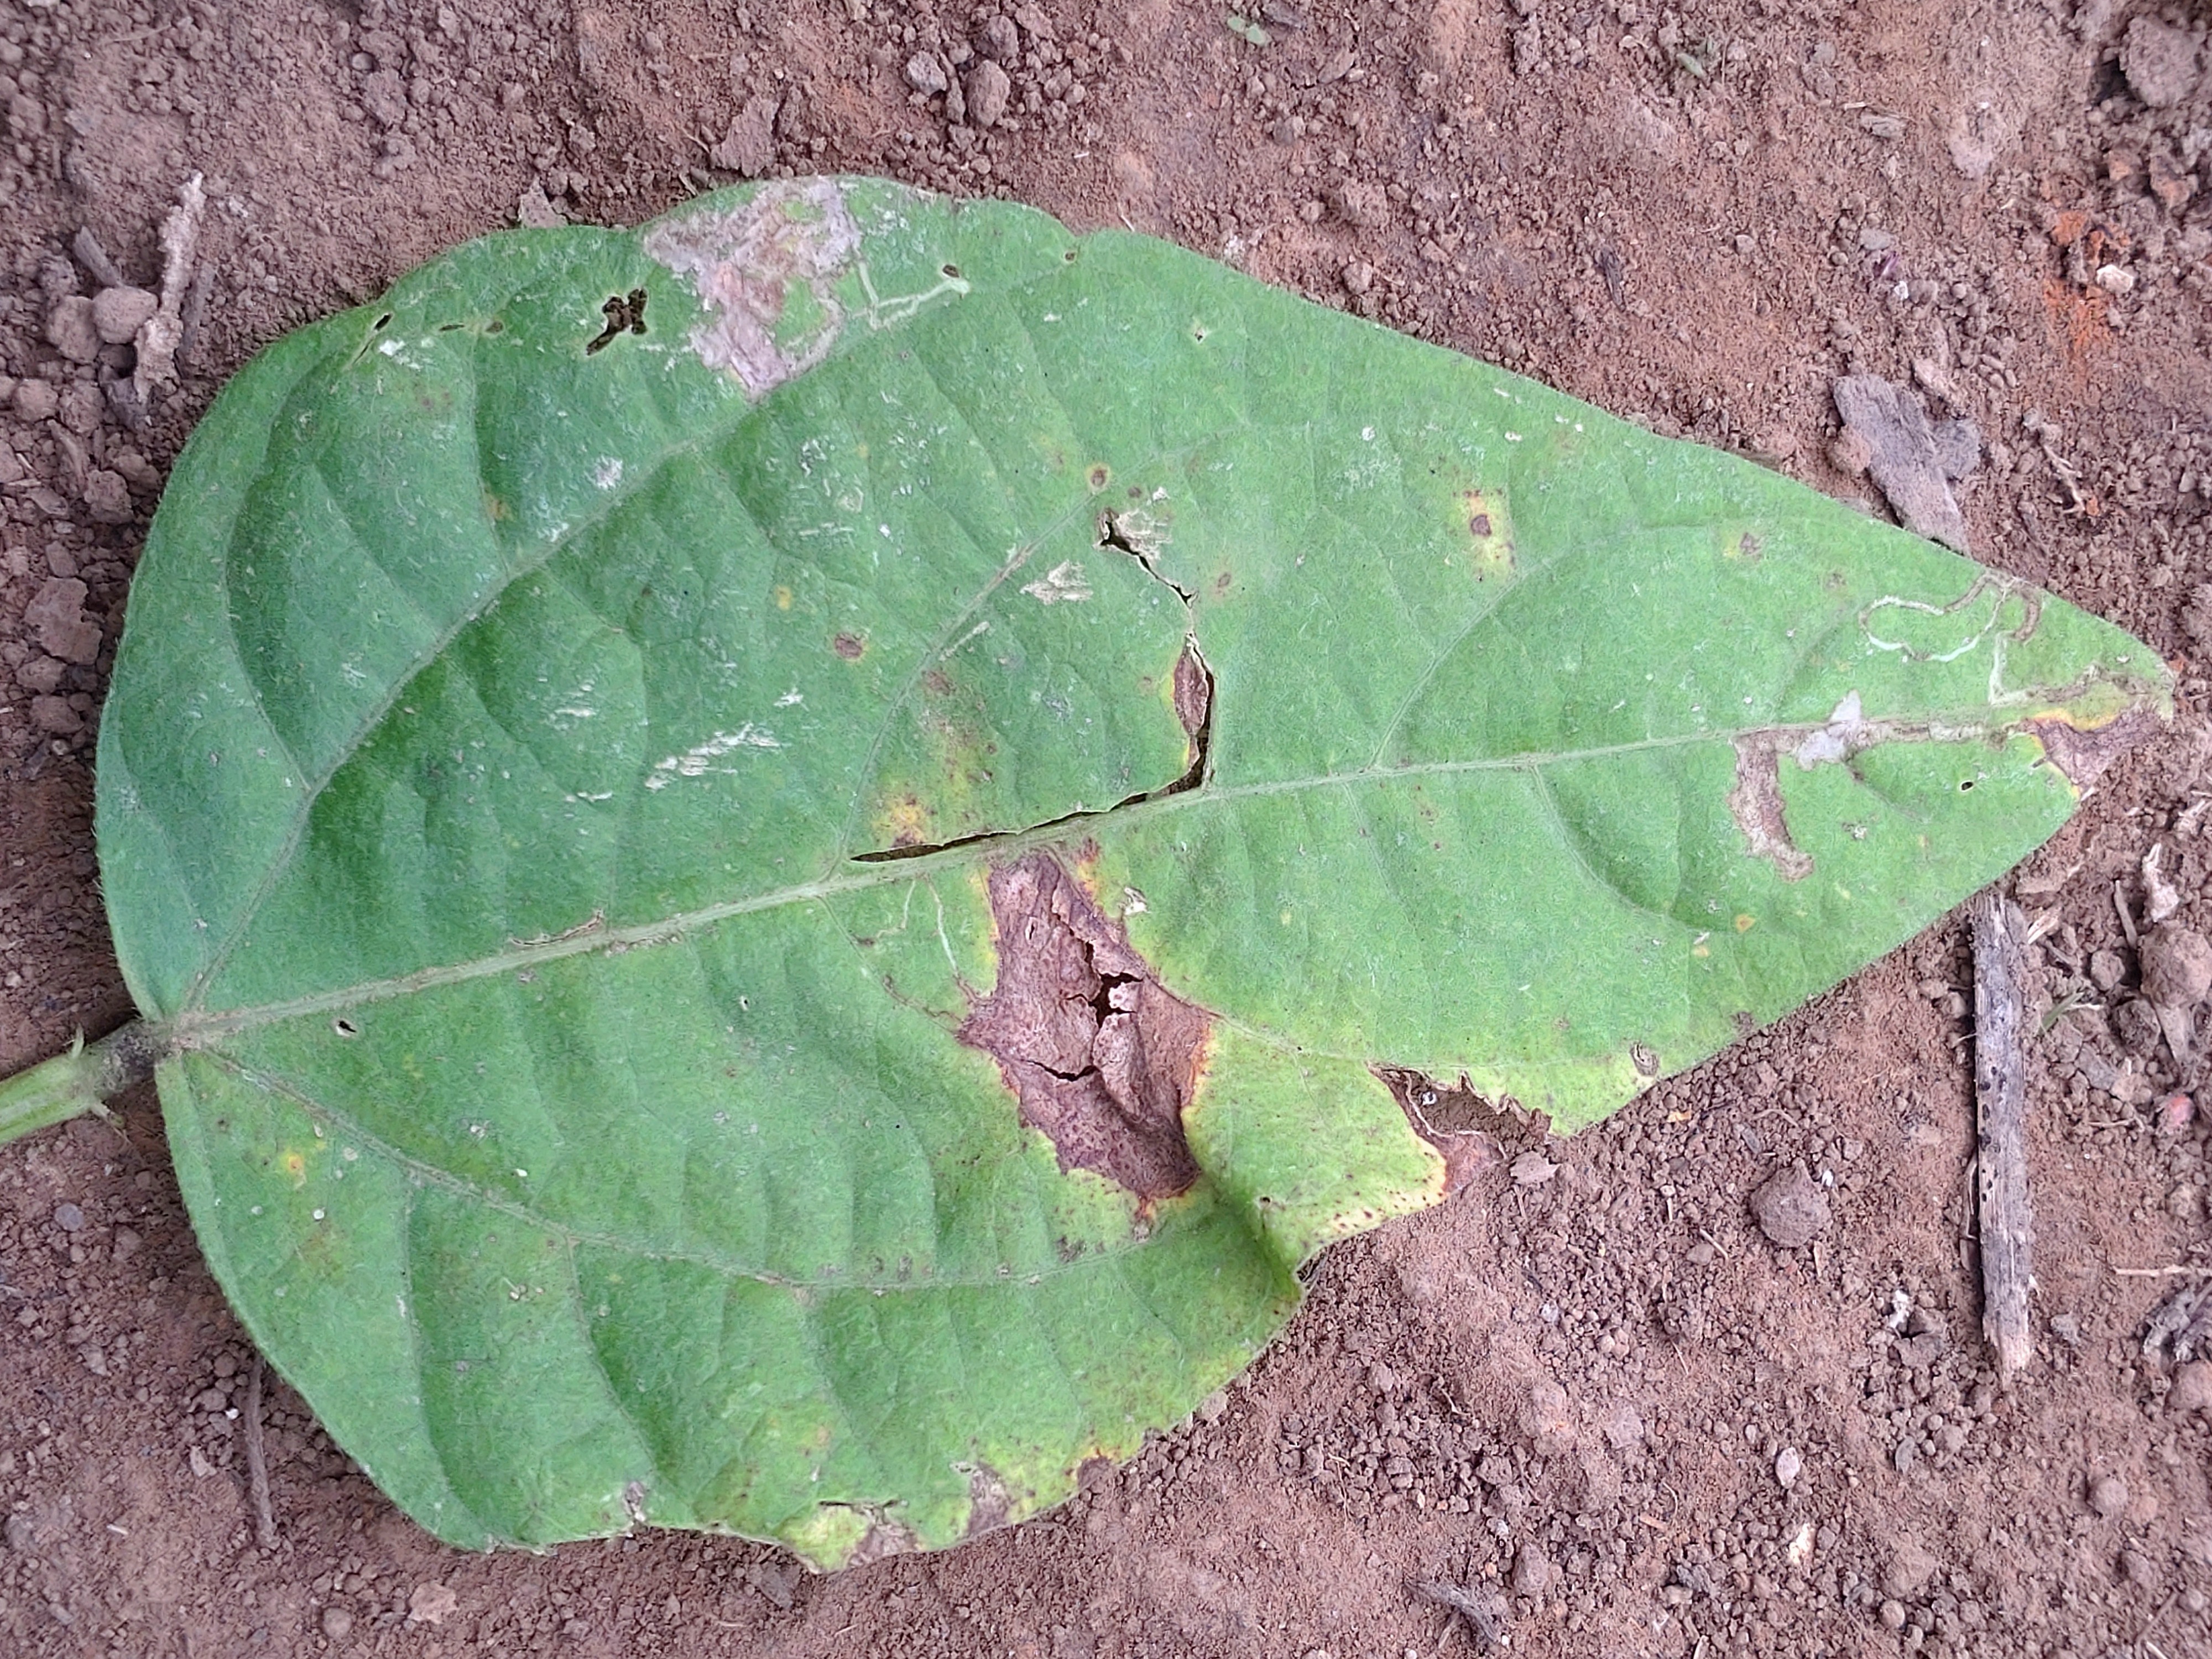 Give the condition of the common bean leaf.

anthracnose
